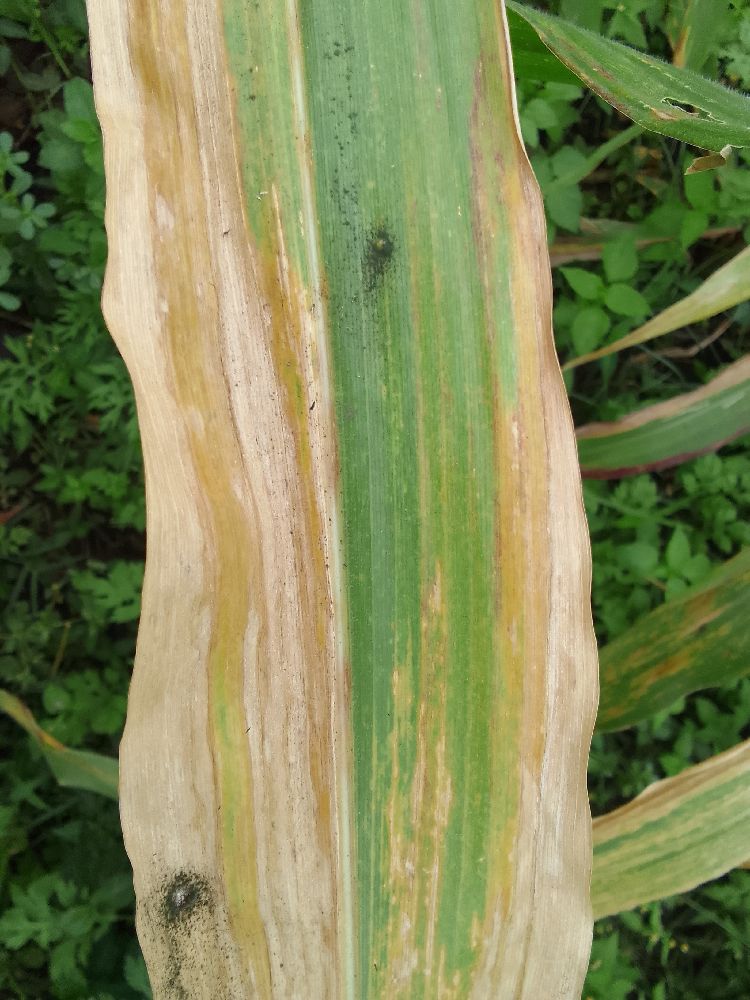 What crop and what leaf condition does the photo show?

maize, maize lethal necrosis
